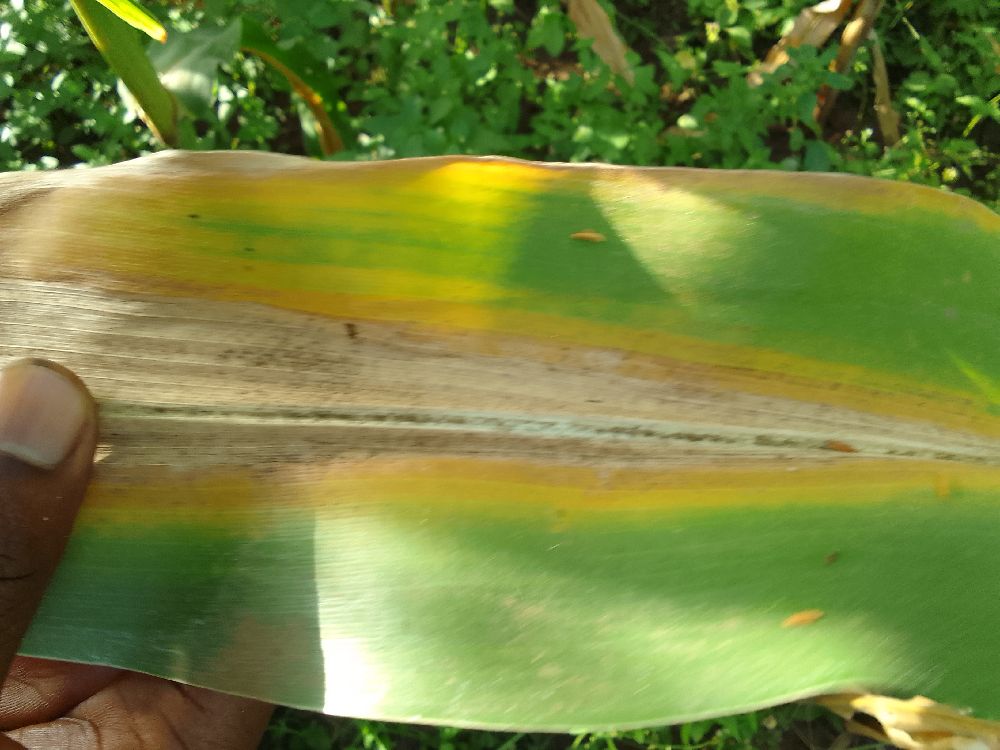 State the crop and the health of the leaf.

maize, maize lethal necrosis
